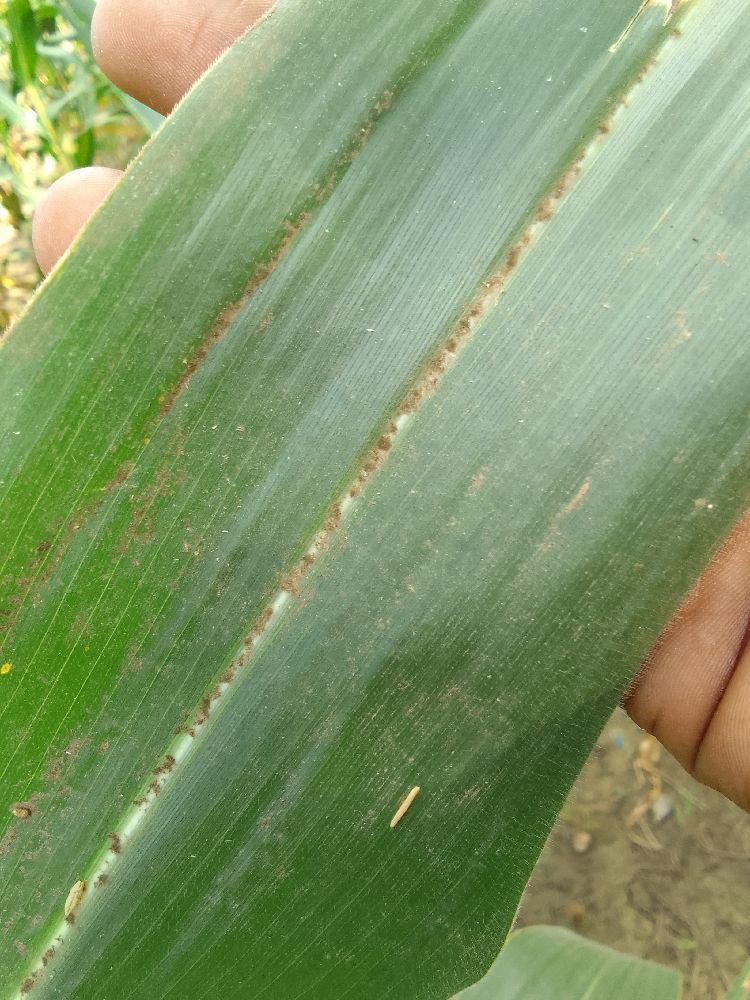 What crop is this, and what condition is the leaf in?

maize, healthy
